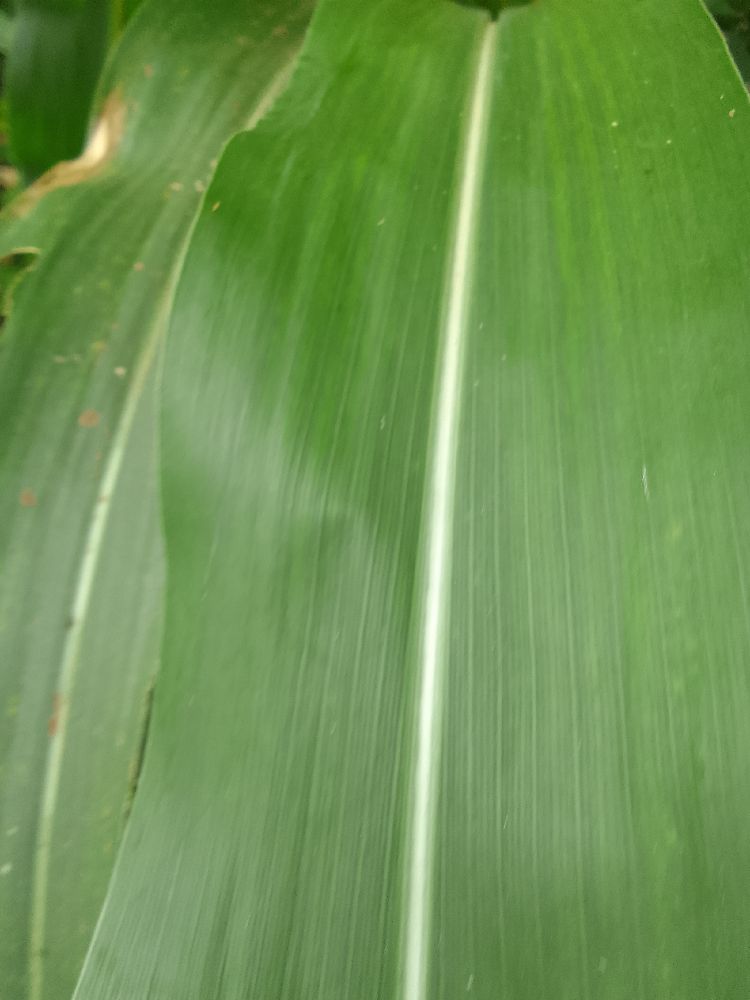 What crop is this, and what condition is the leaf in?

maize, healthy
